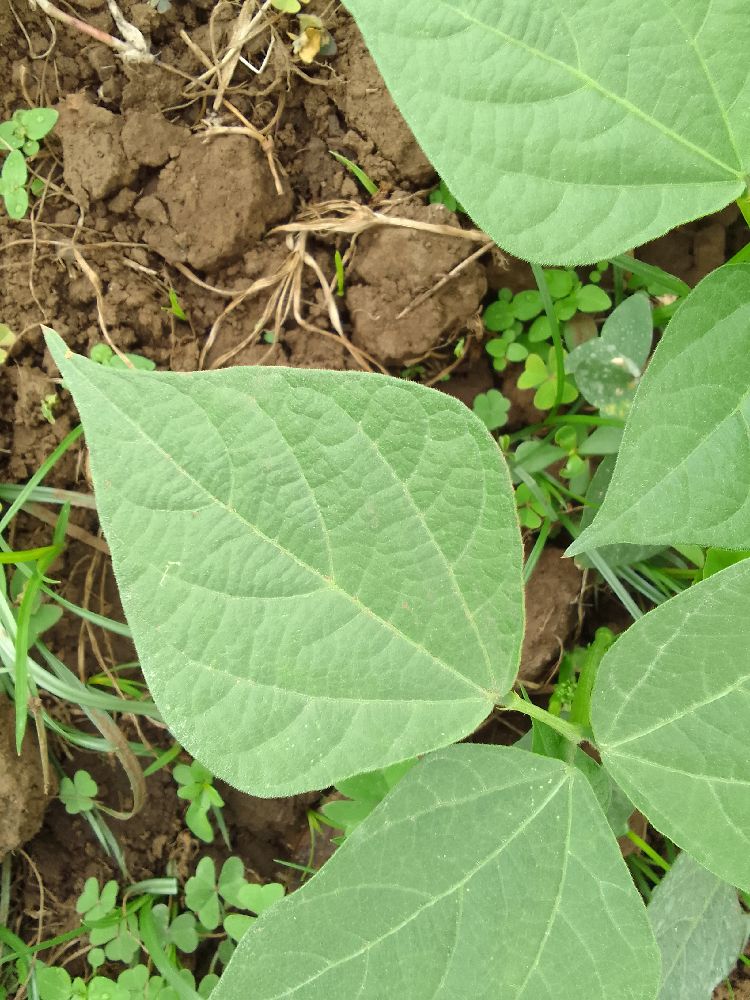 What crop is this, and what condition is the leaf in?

common bean, healthy
